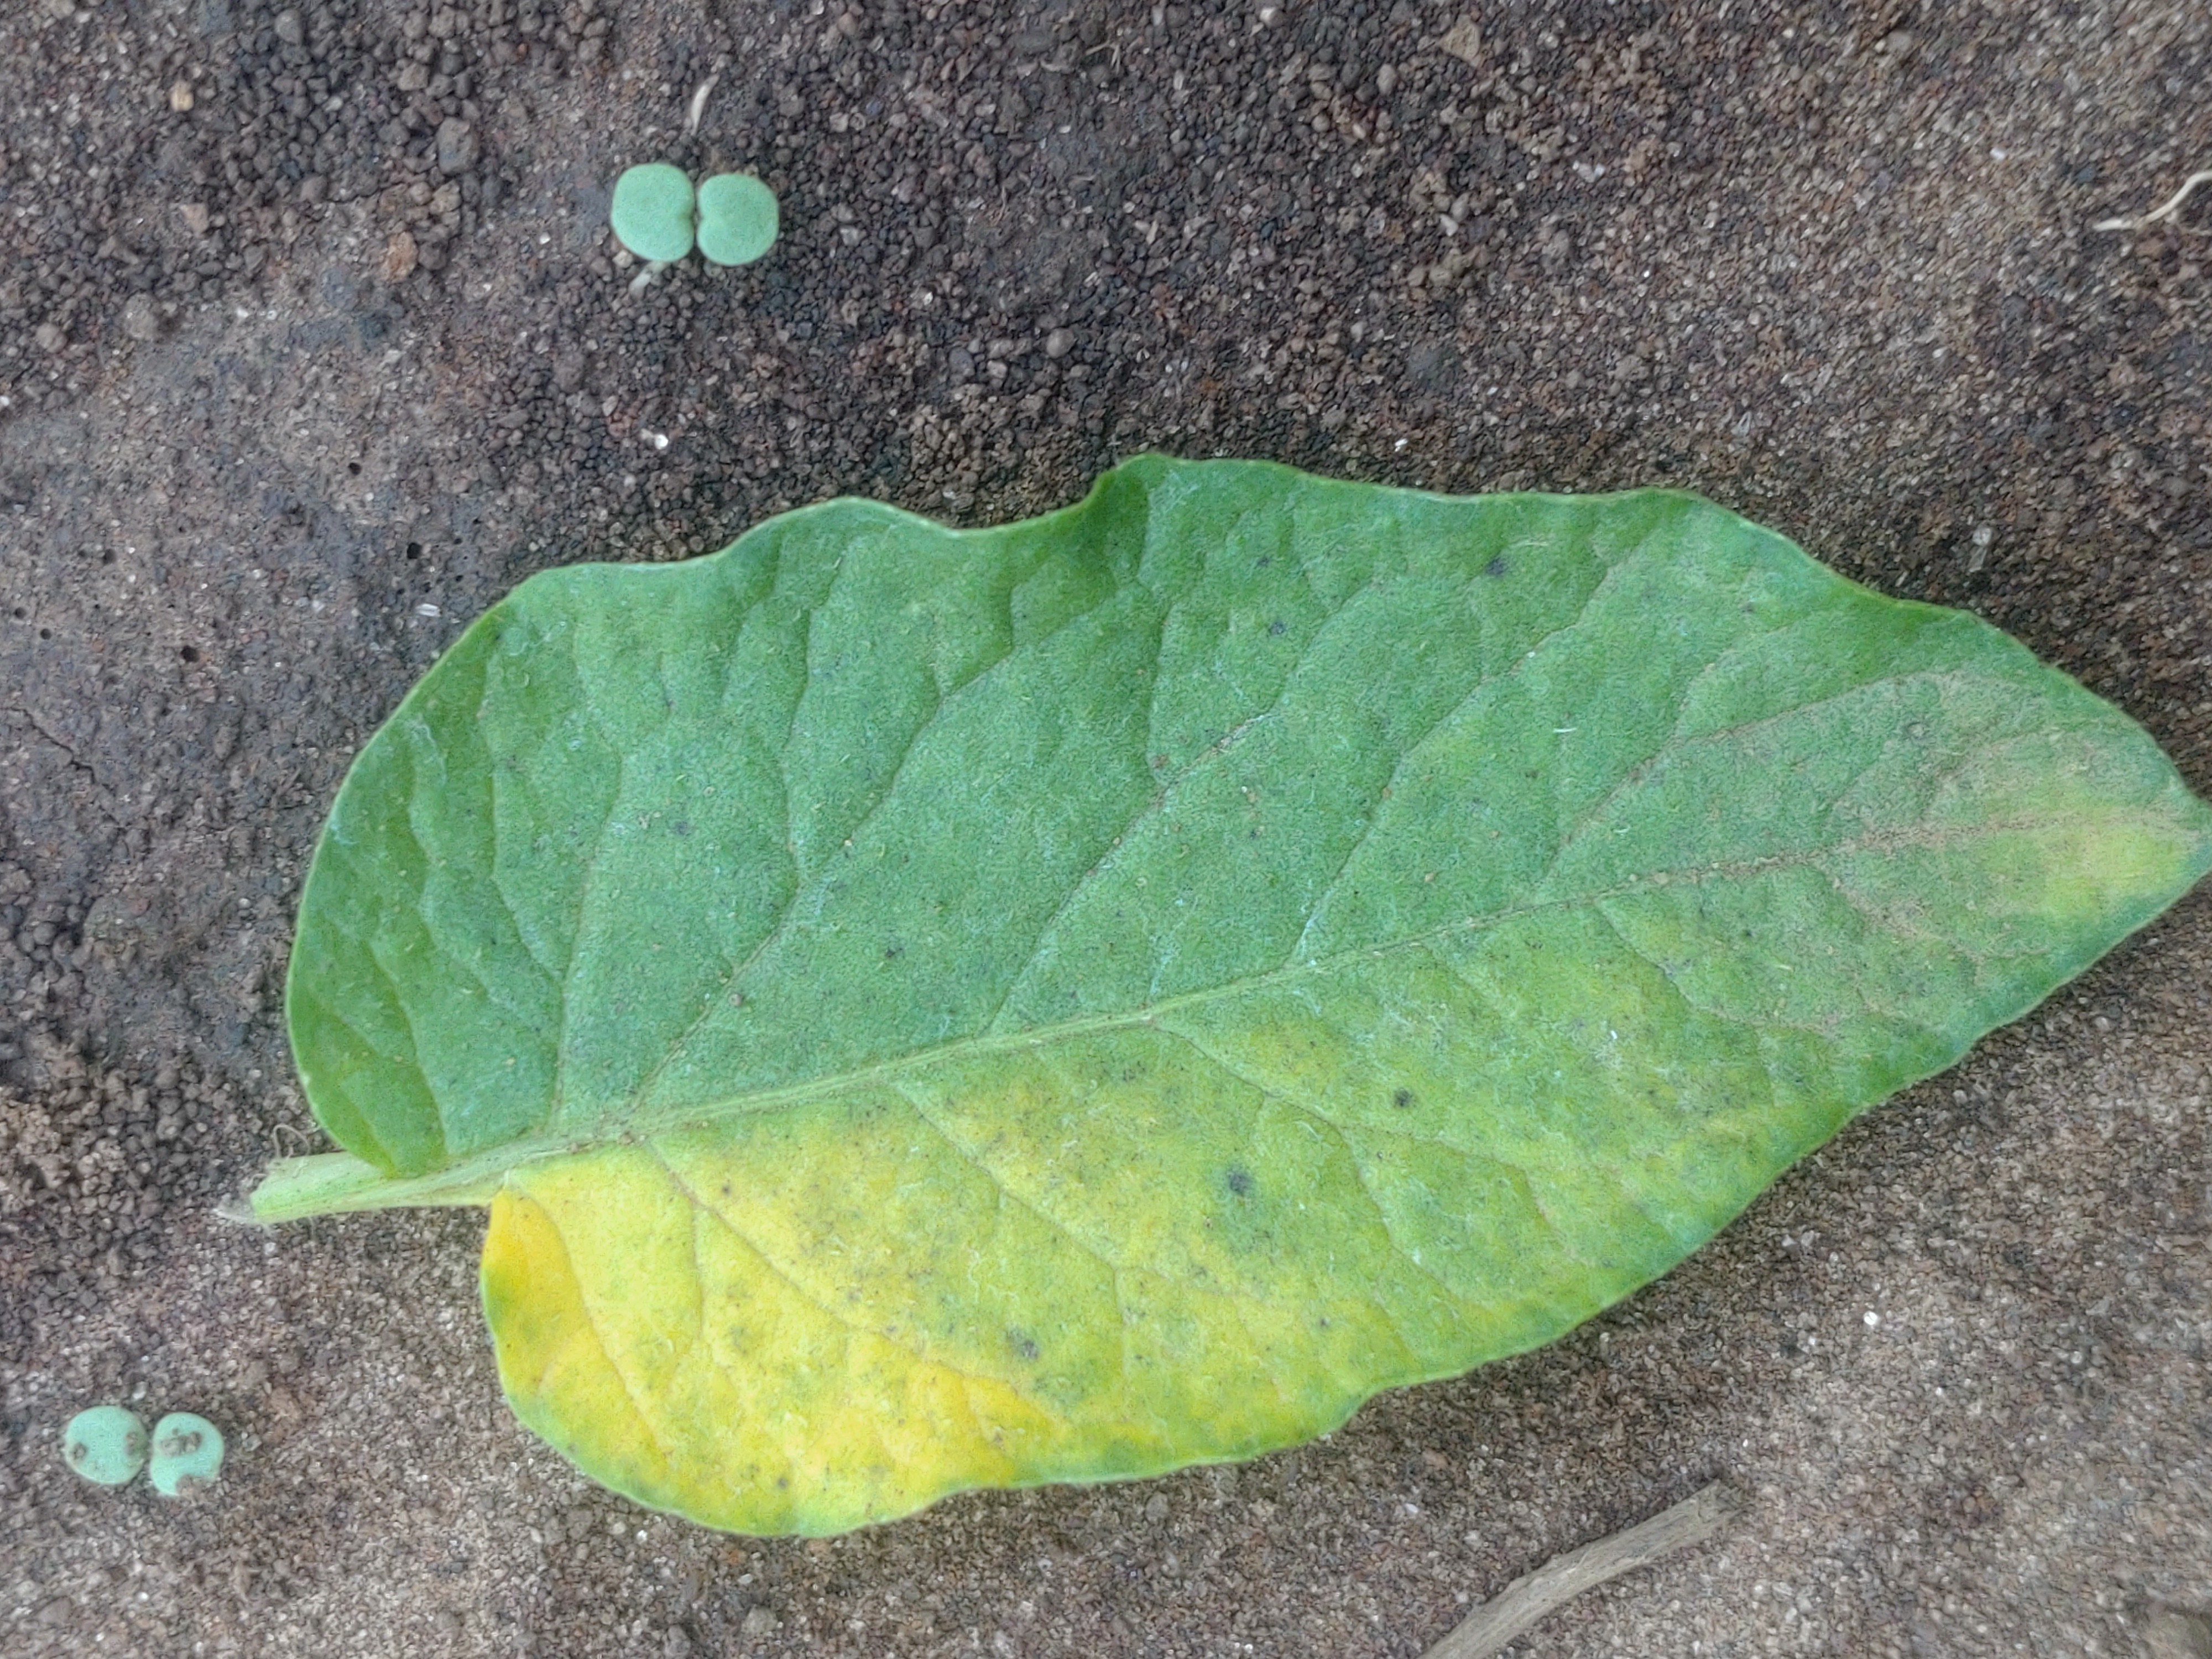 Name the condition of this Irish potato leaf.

late blight
